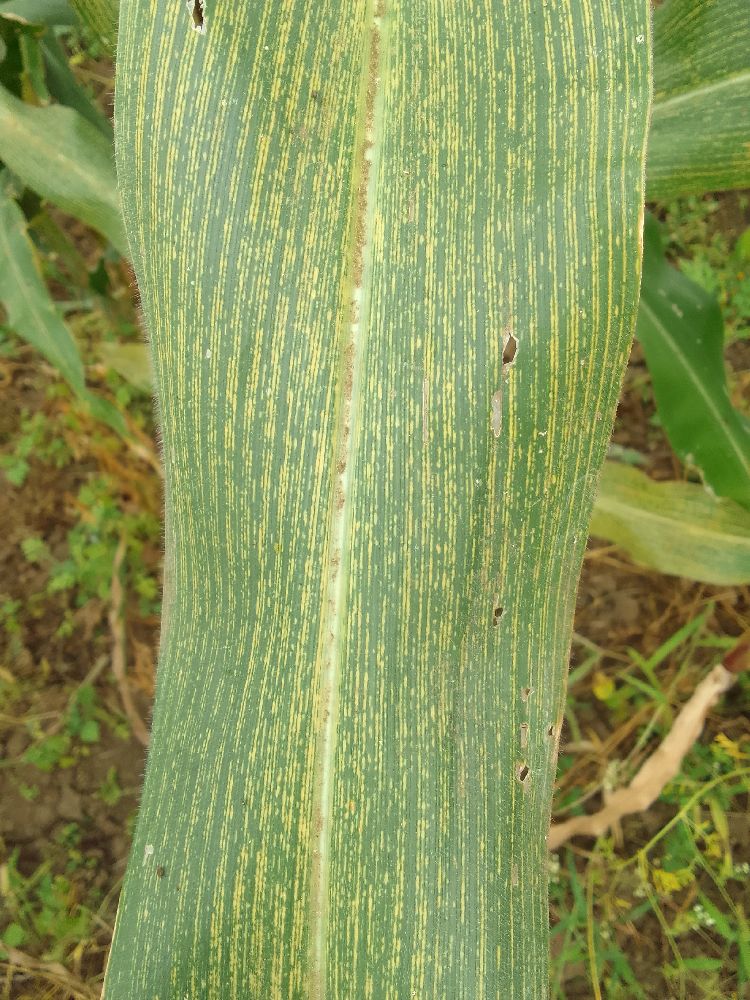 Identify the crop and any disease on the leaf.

maize, maize streak virus
